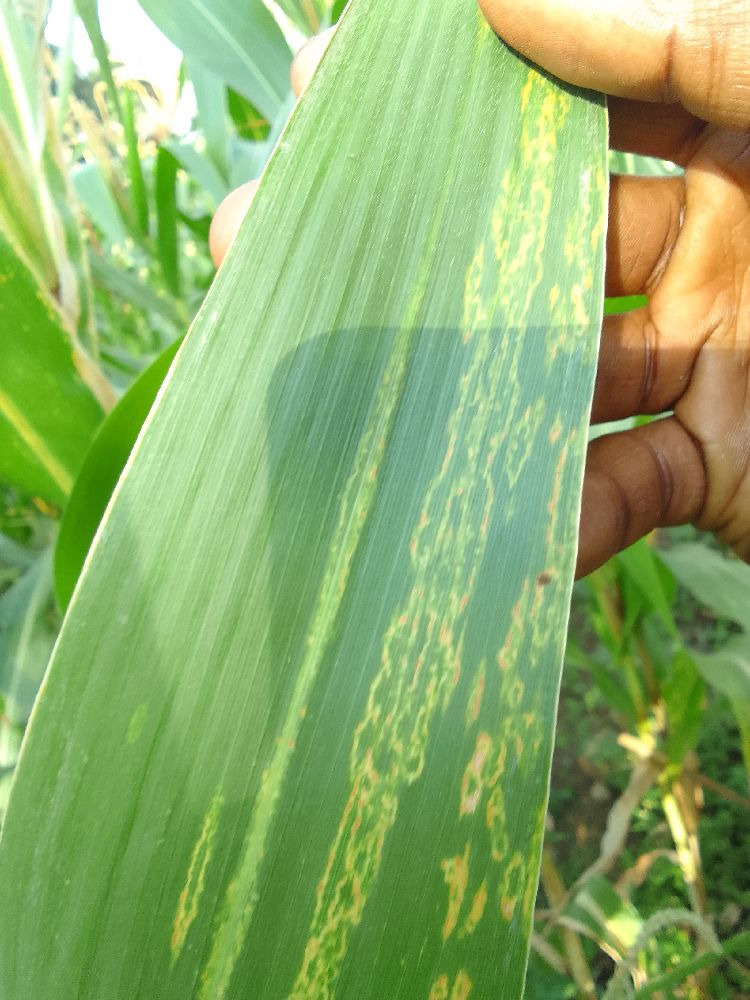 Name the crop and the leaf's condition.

maize, maize lethal necrosis
